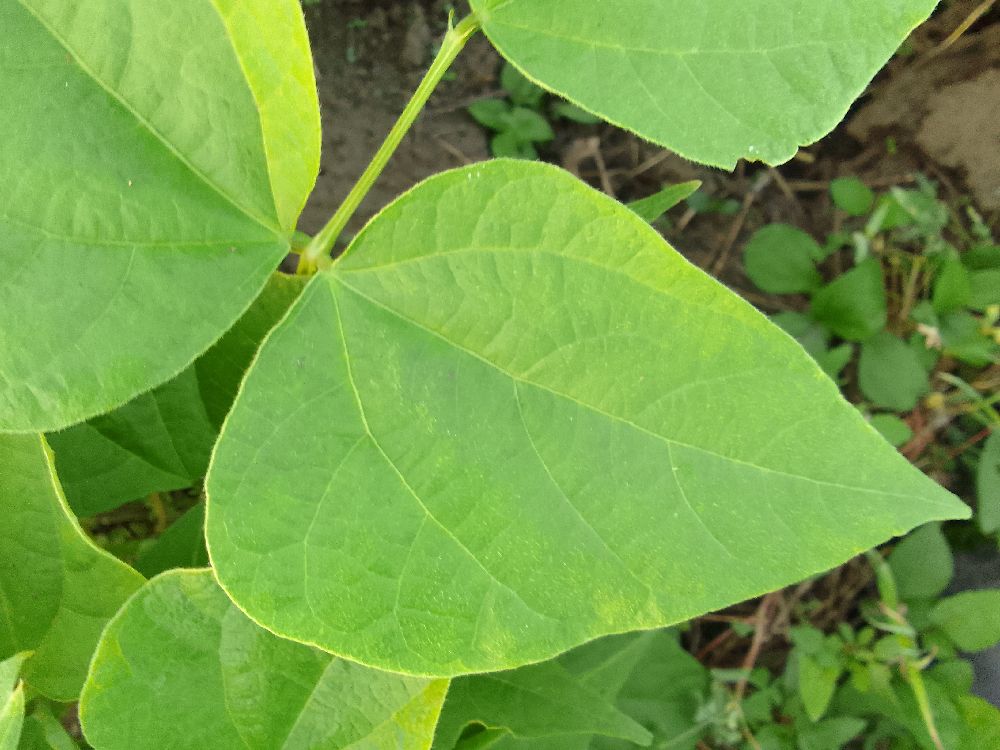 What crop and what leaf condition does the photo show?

common bean, healthy
